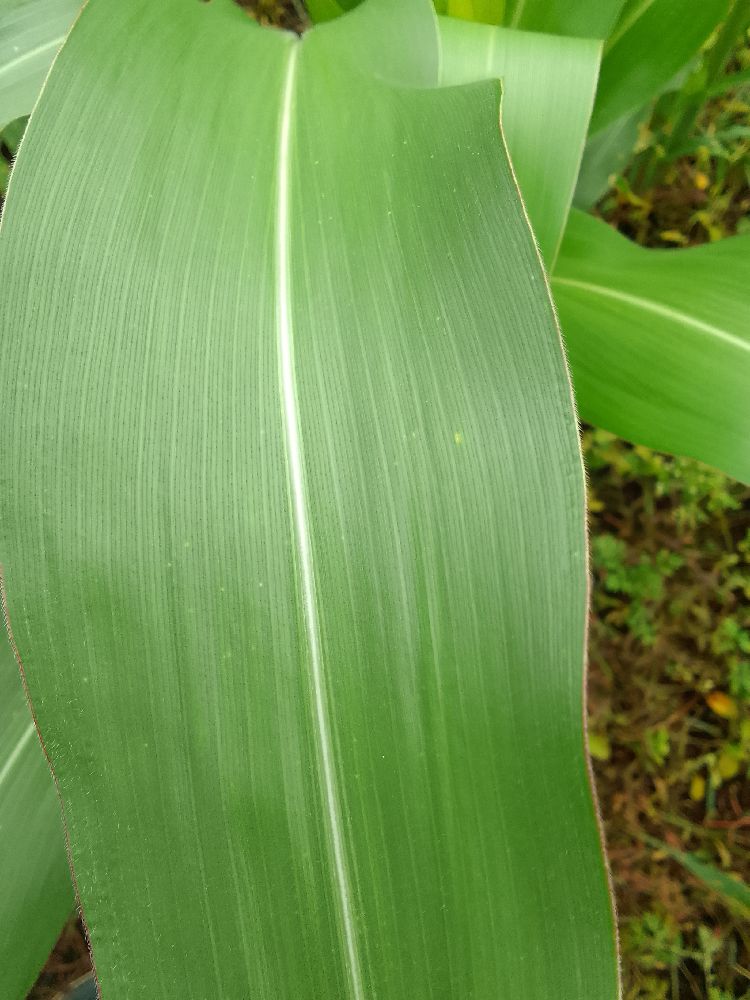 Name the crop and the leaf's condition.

maize, healthy
